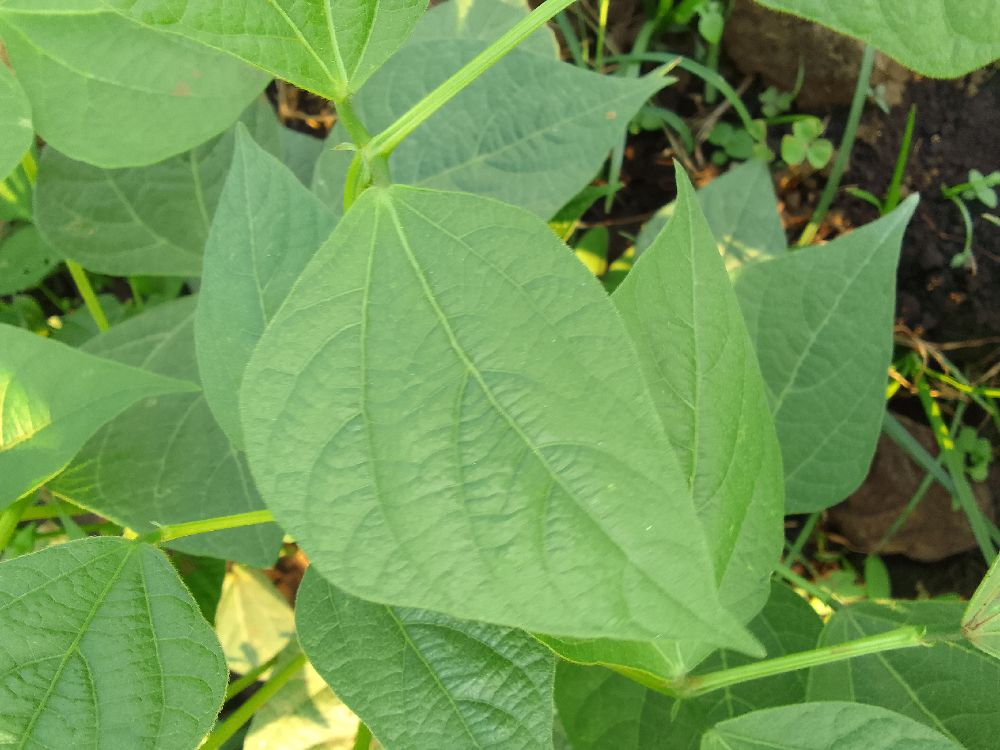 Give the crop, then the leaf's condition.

common bean, healthy
